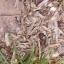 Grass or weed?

grass
